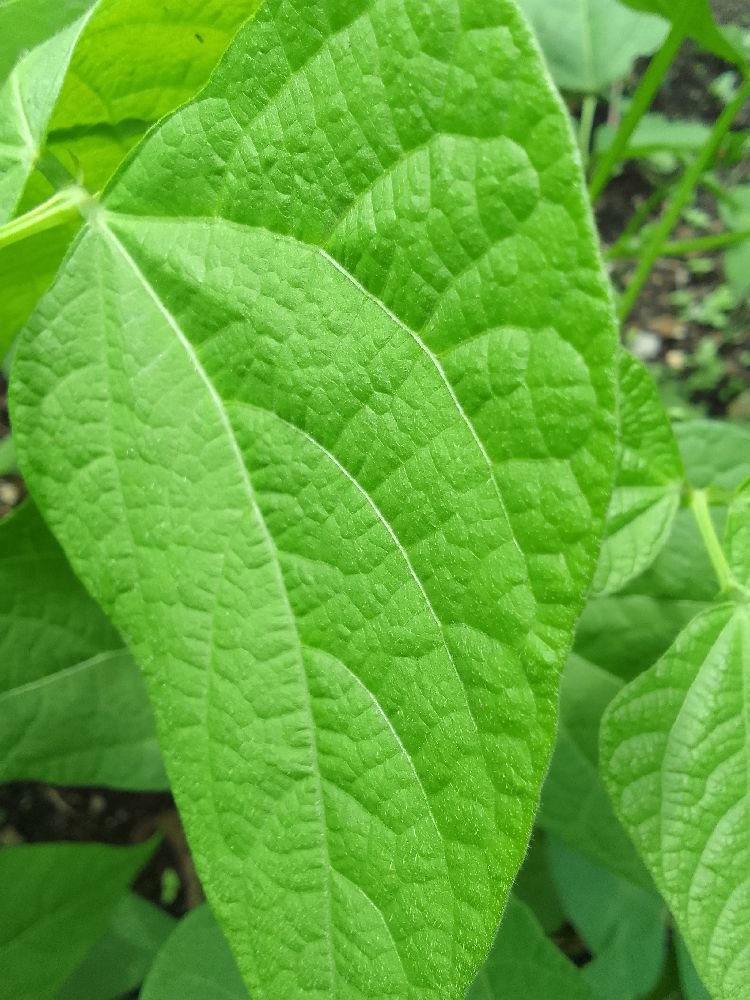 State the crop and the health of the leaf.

common bean, healthy
